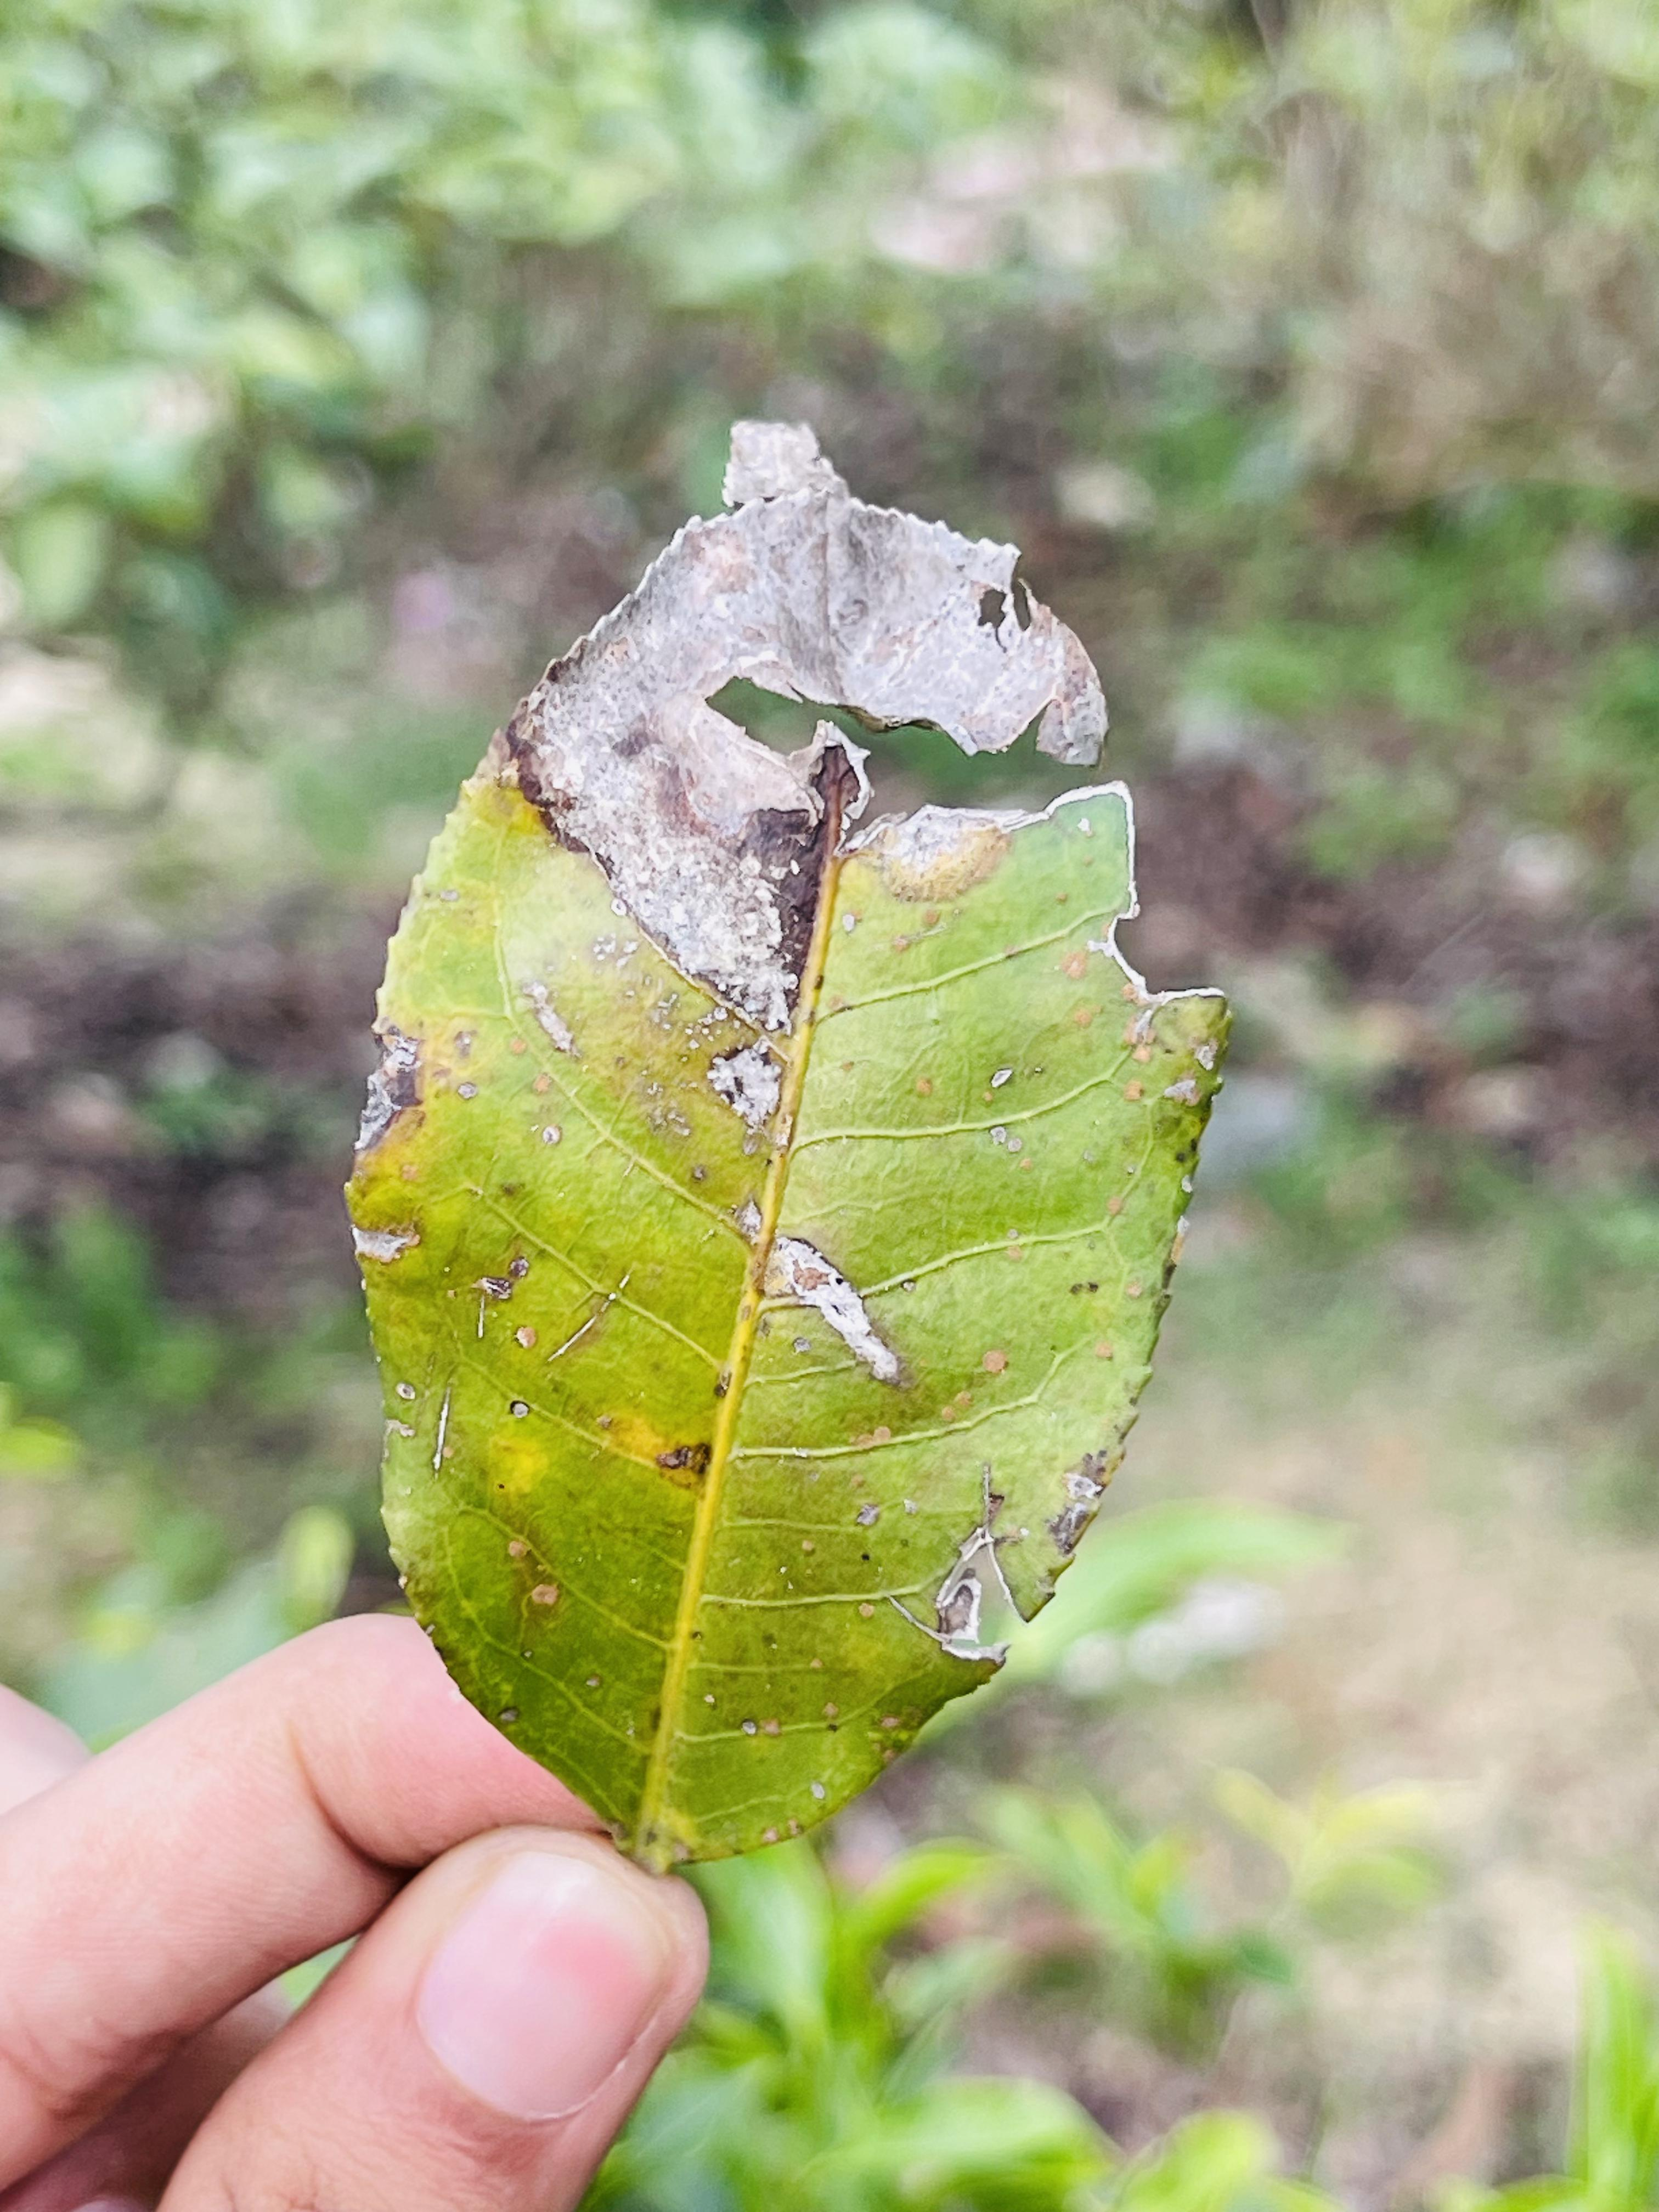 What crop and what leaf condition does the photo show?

tea, blight
